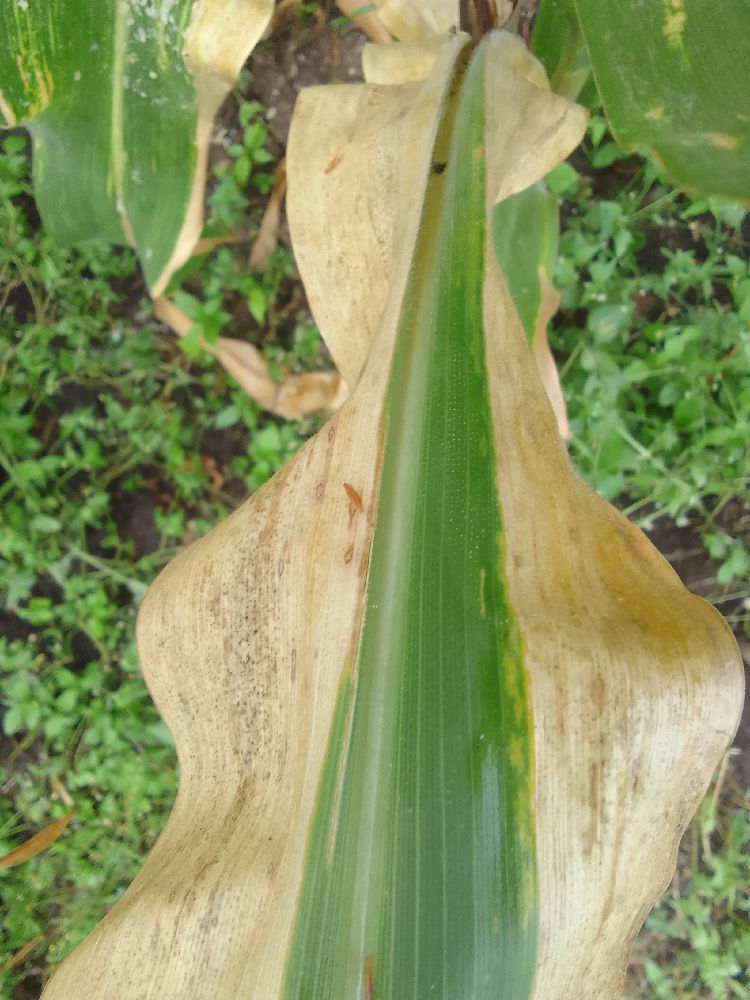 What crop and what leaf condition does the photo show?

maize, maize lethal necrosis
